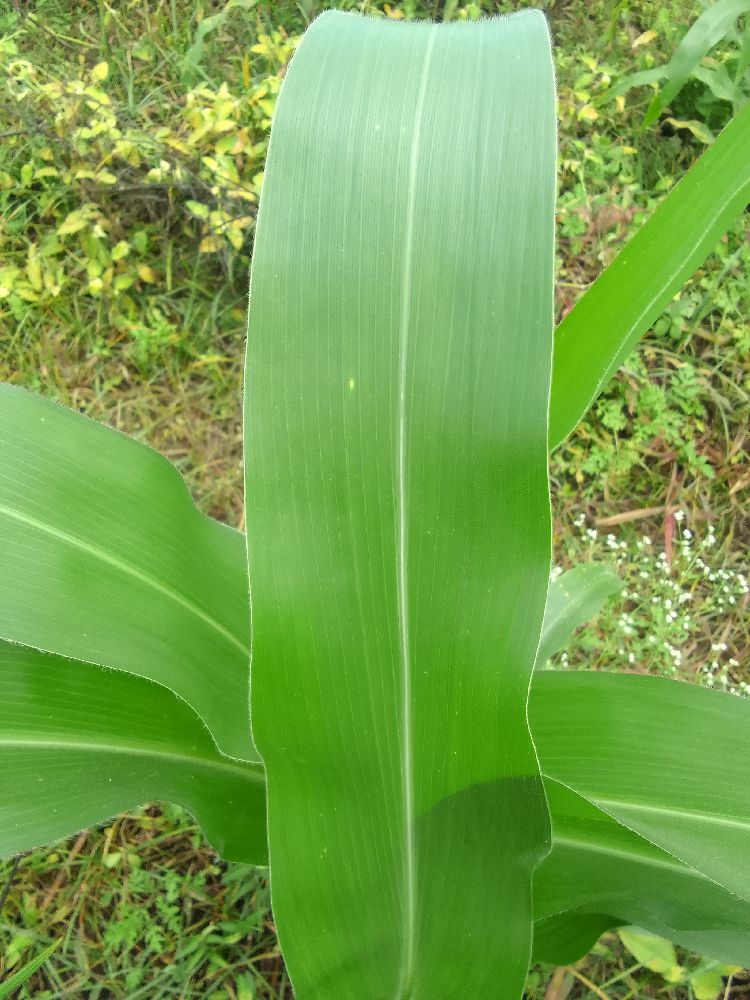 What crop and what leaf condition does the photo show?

maize, healthy
